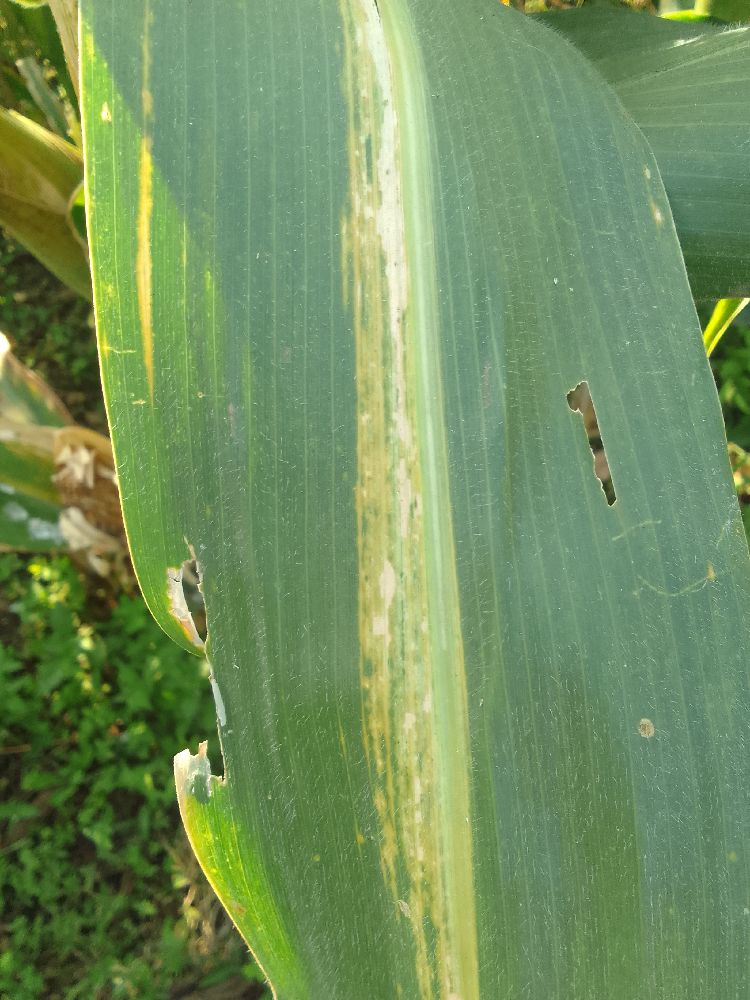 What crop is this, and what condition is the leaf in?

maize, maize lethal necrosis
